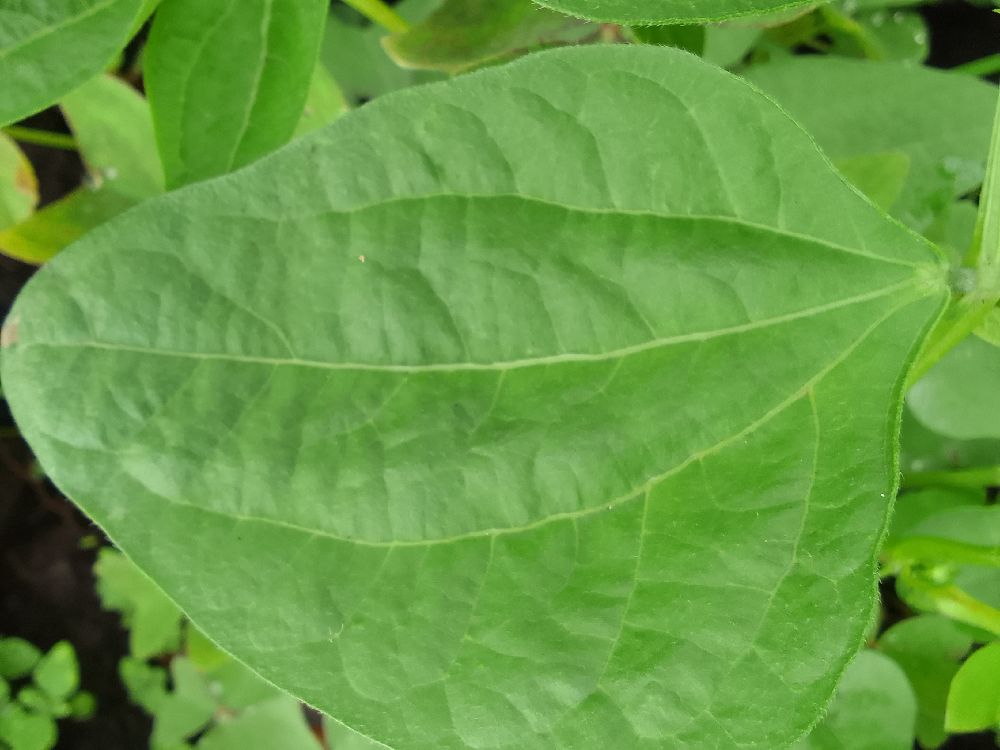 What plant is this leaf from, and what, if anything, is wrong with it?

common bean, healthy
